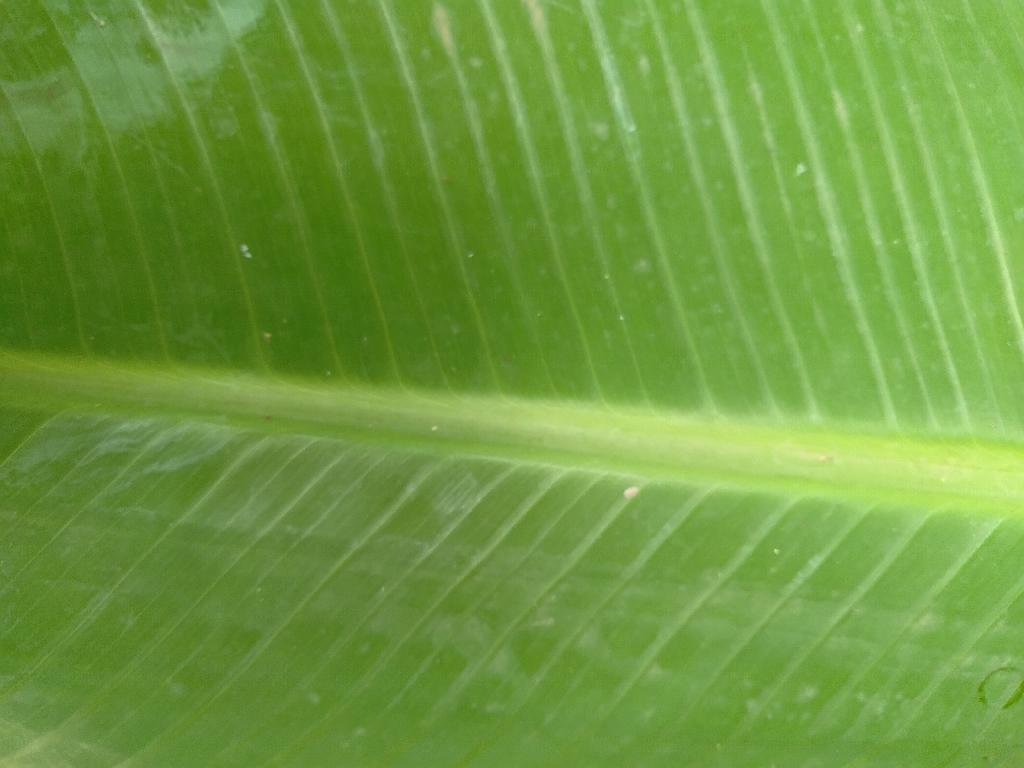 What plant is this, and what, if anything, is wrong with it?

banana, healthy
